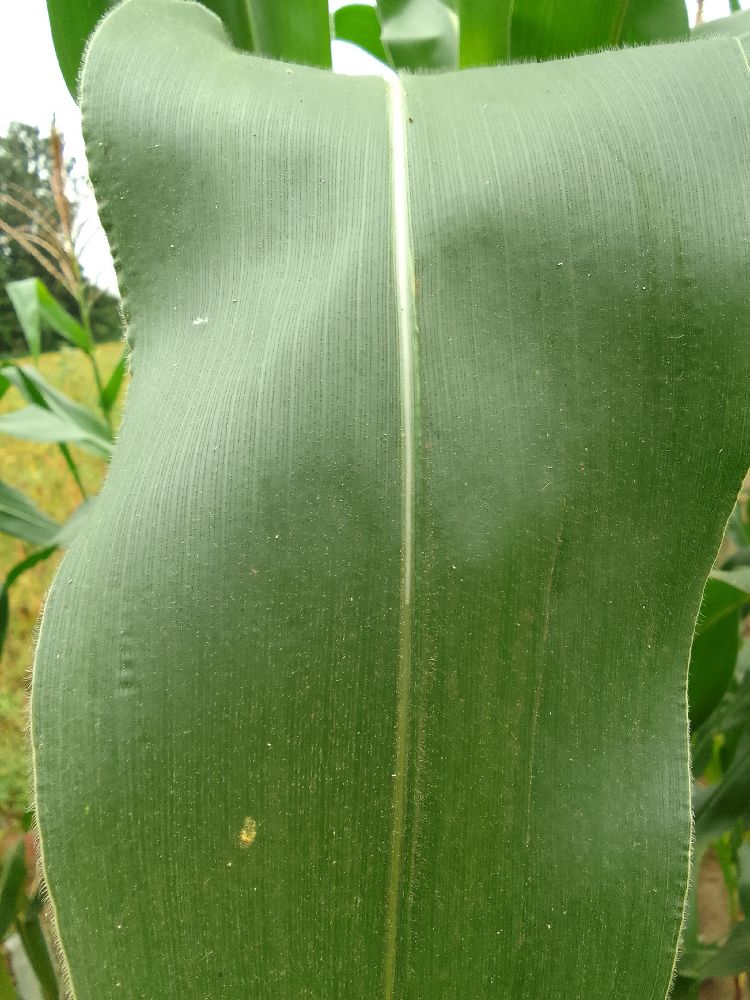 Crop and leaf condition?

maize, healthy
